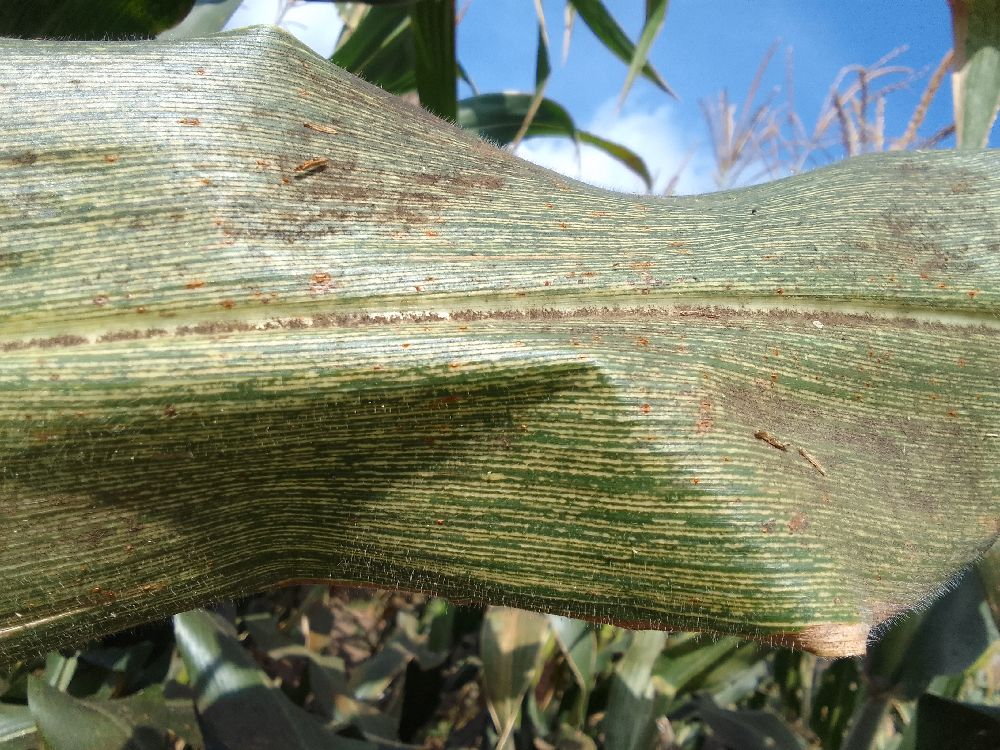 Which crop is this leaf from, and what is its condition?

maize, maize streak virus
